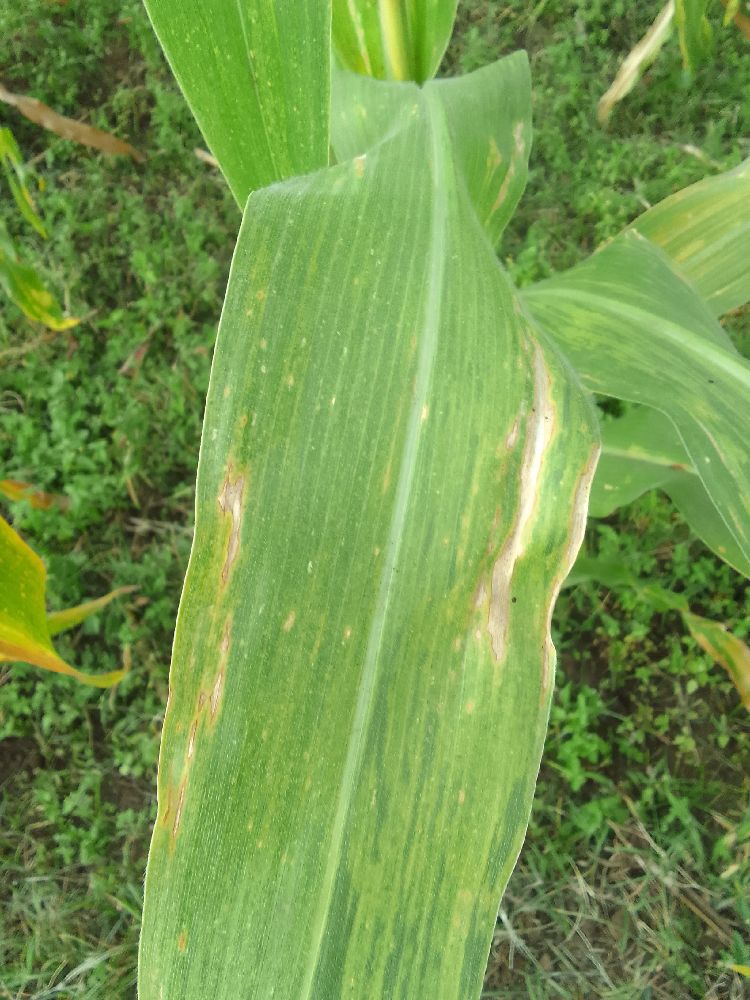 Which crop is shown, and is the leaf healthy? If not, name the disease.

maize, maize lethal necrosis
